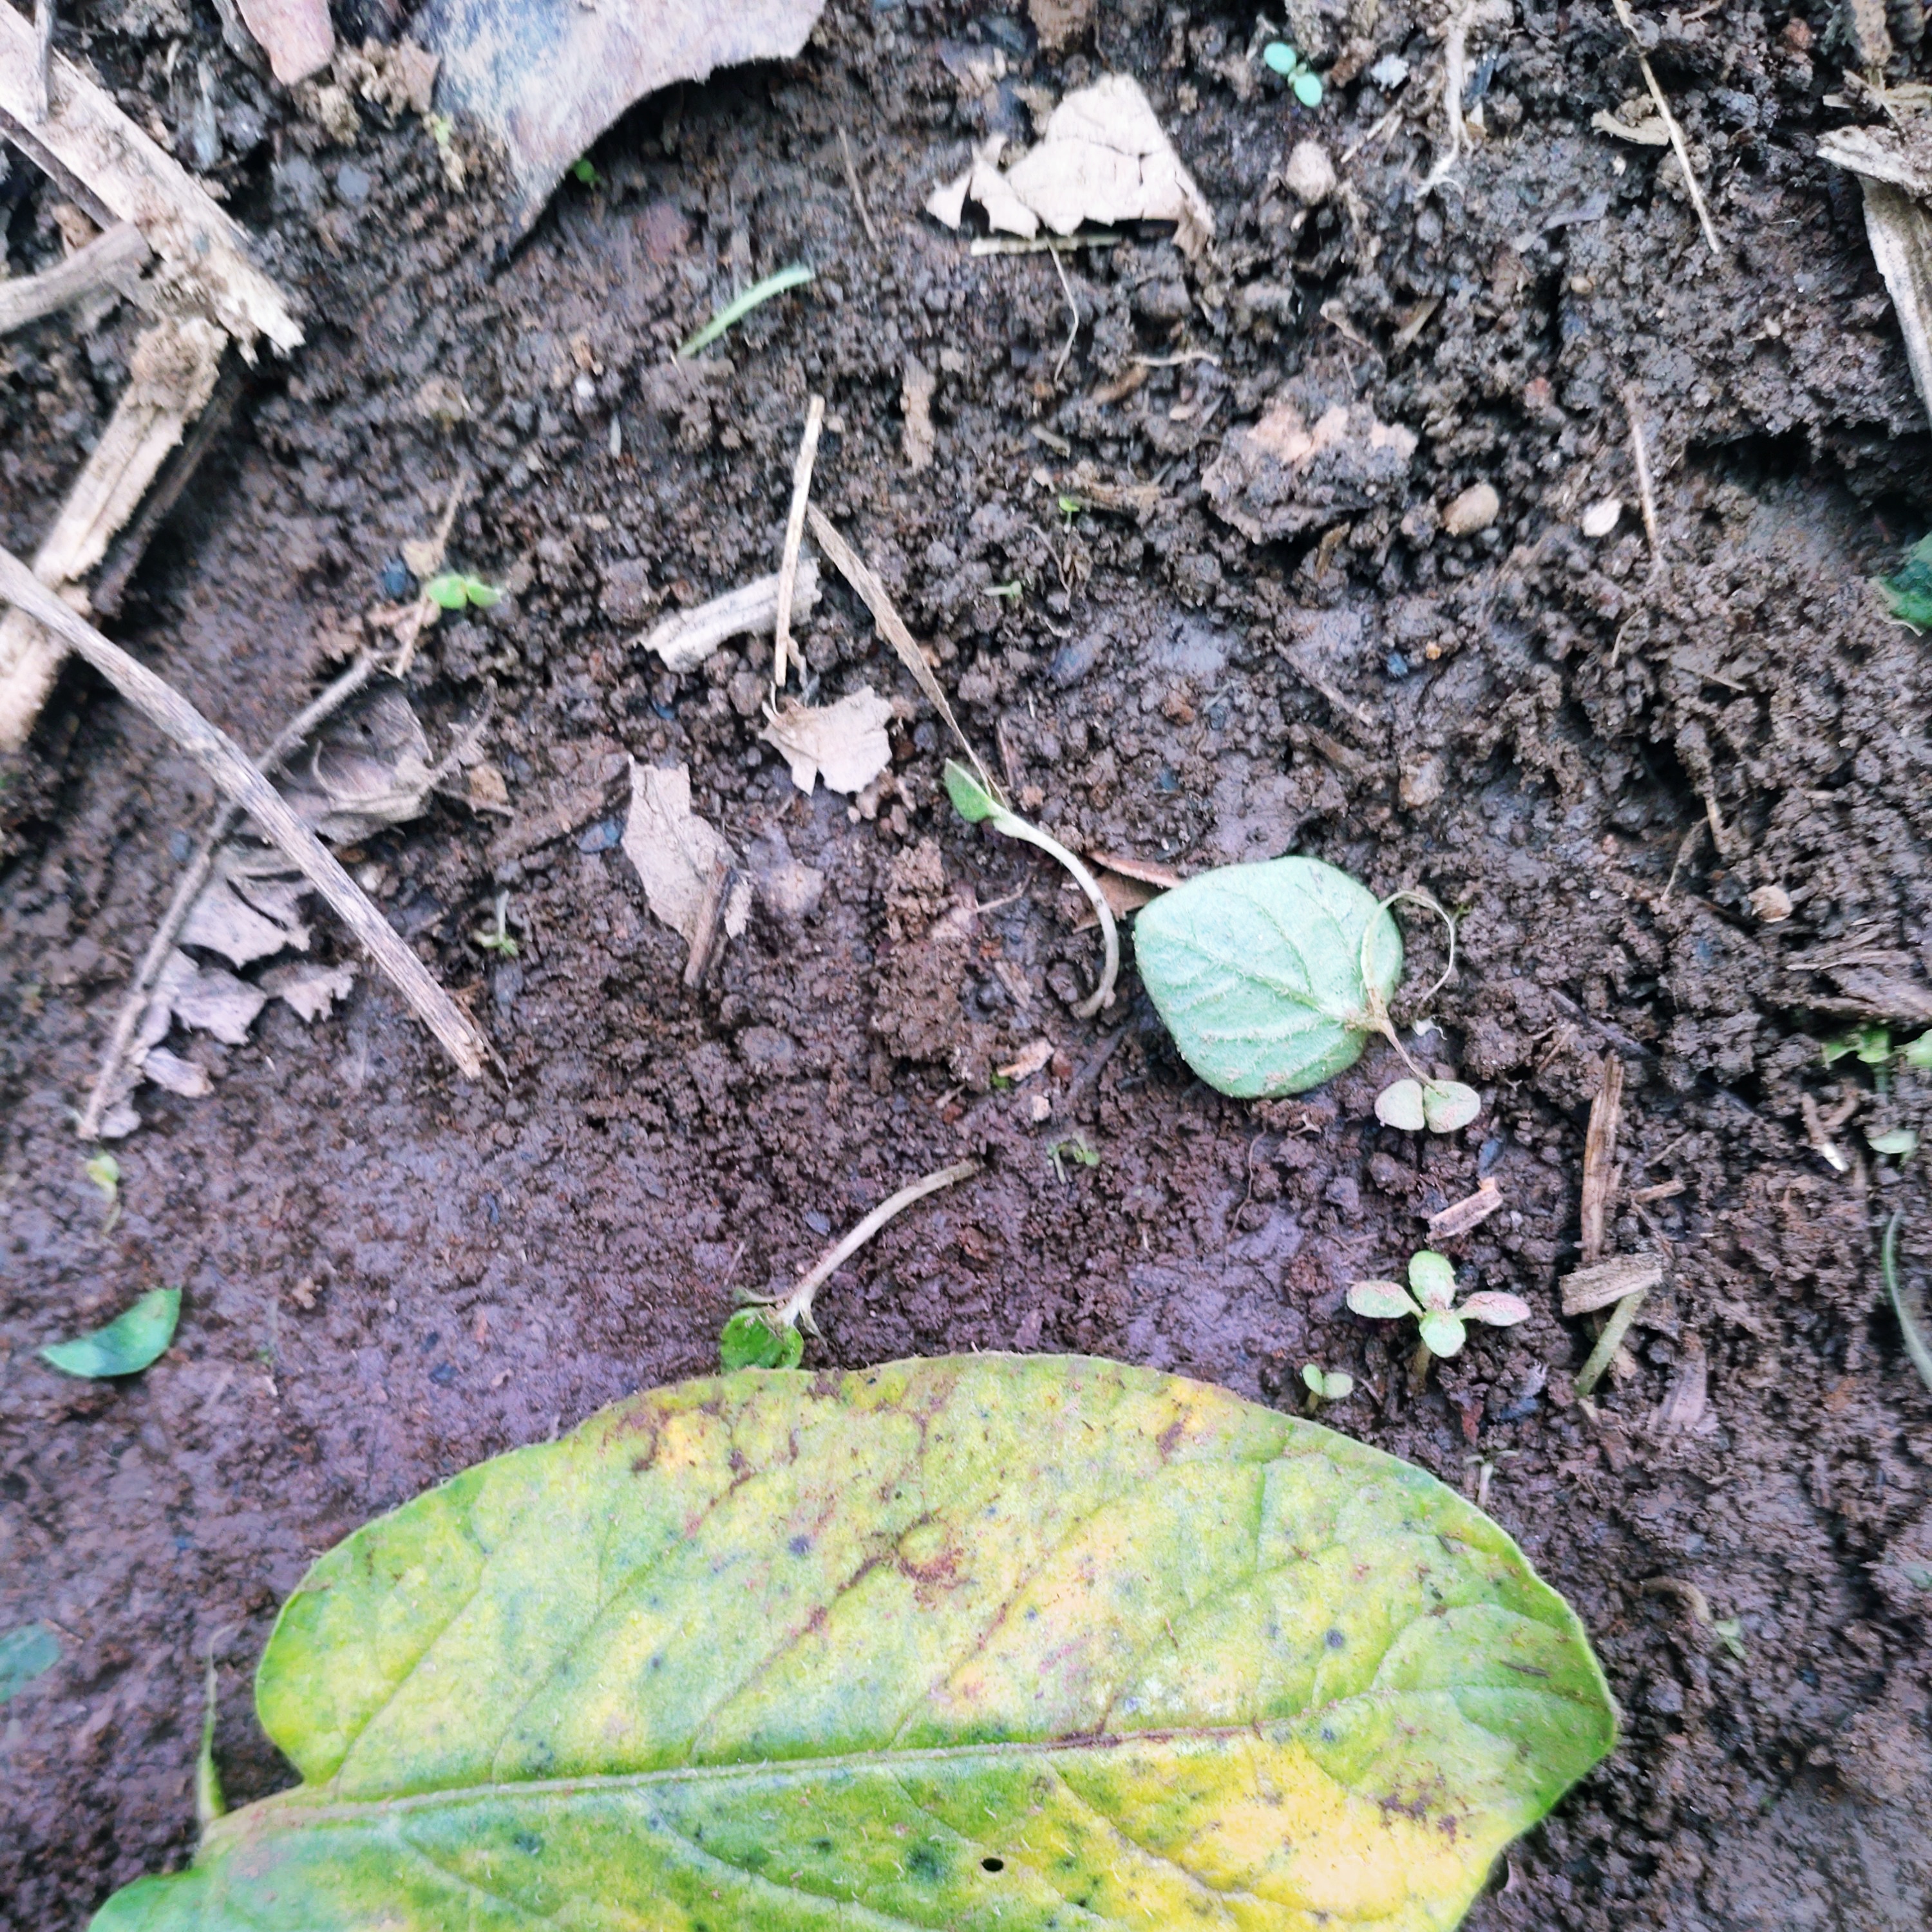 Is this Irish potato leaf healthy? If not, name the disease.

late blight
